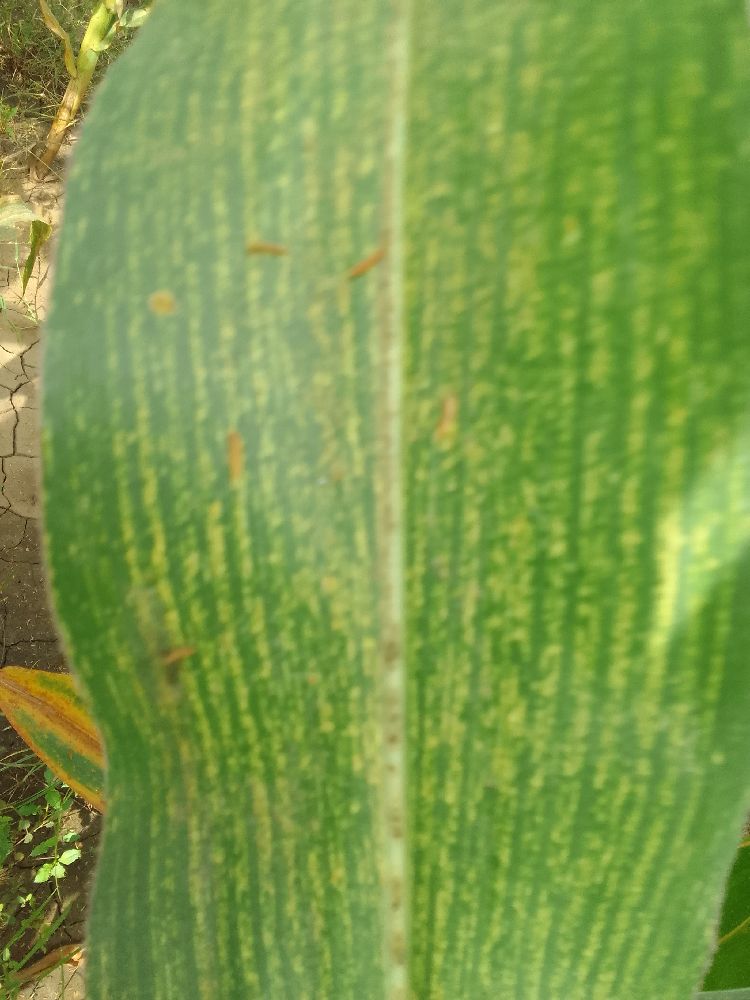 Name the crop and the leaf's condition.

maize, maize streak virus
